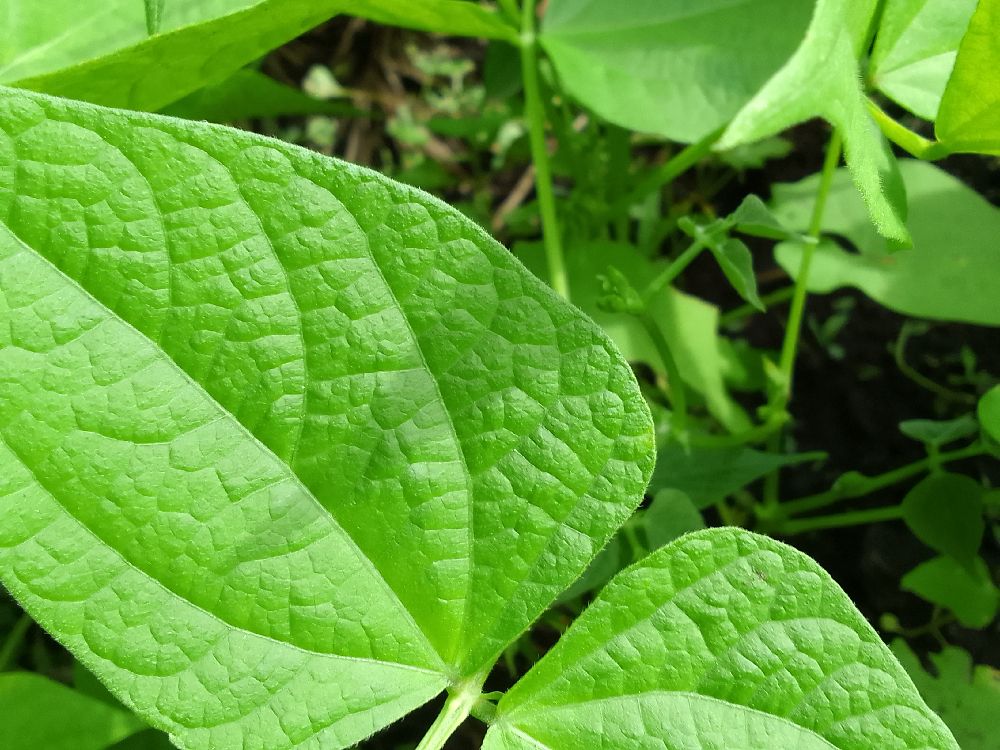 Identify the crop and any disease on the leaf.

common bean, healthy
